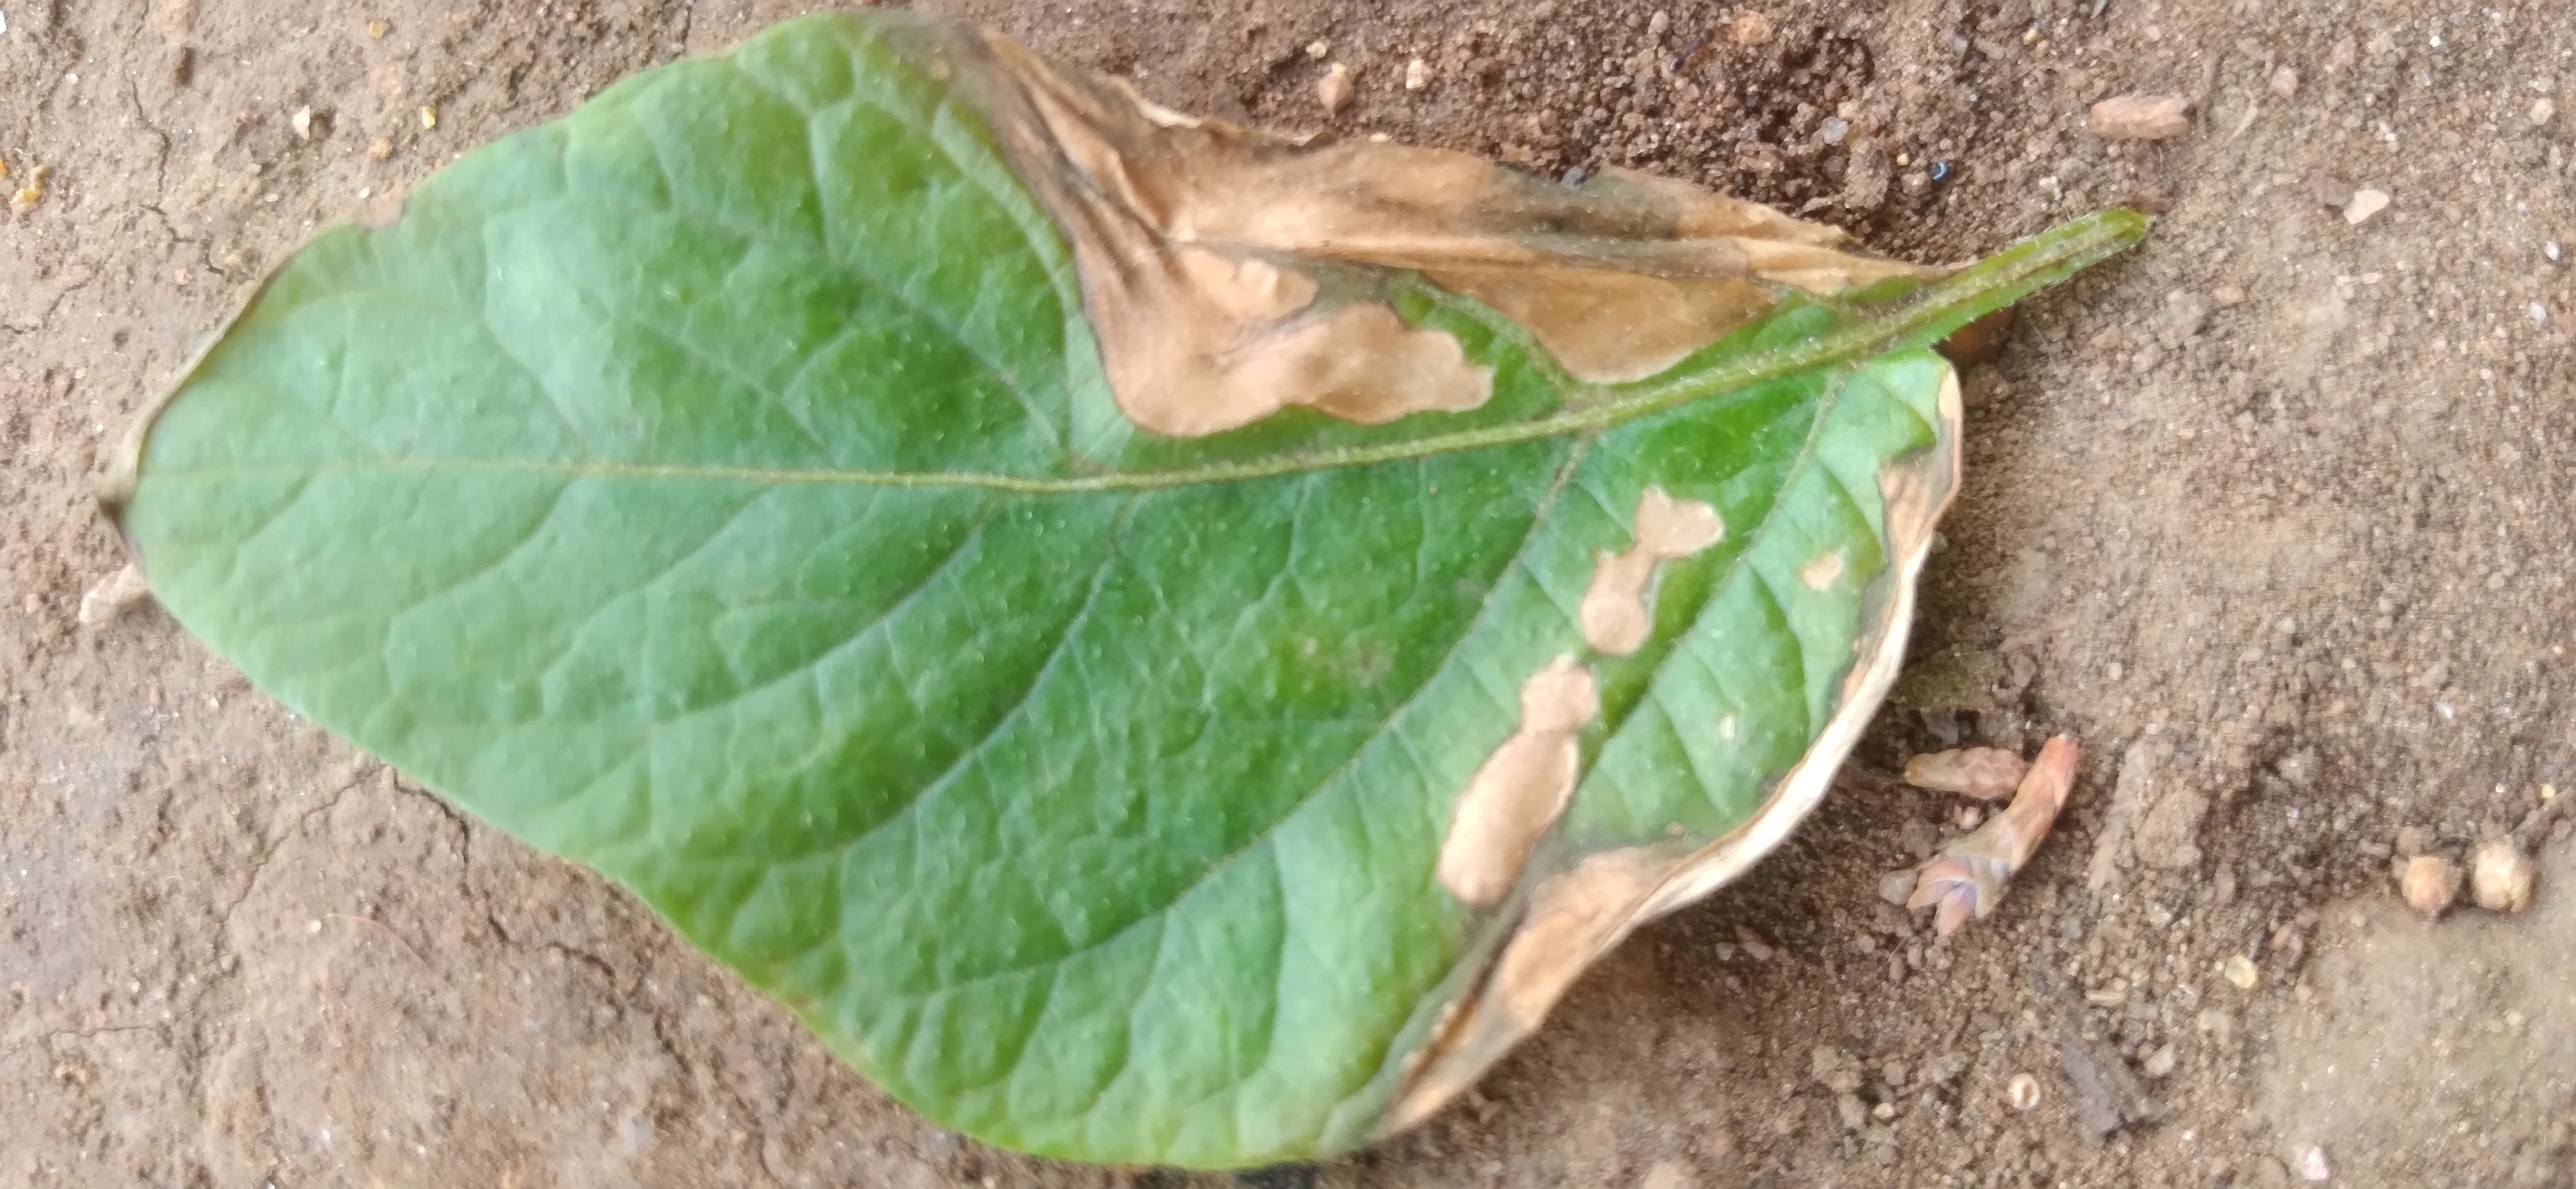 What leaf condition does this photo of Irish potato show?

early blight
